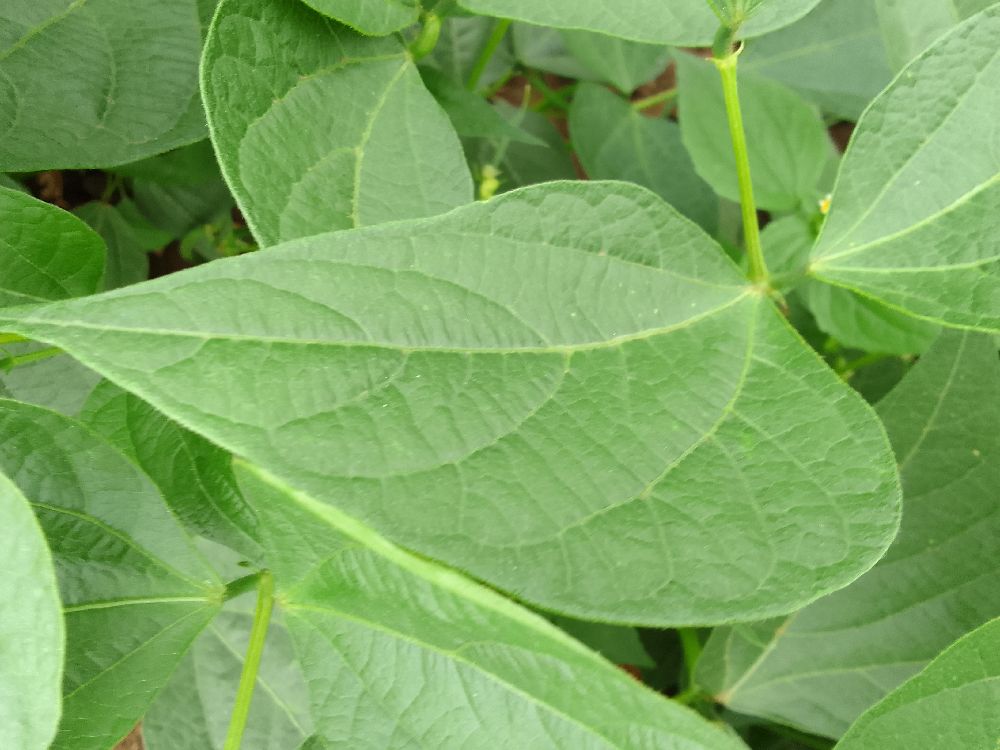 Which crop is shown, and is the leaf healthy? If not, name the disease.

common bean, healthy
